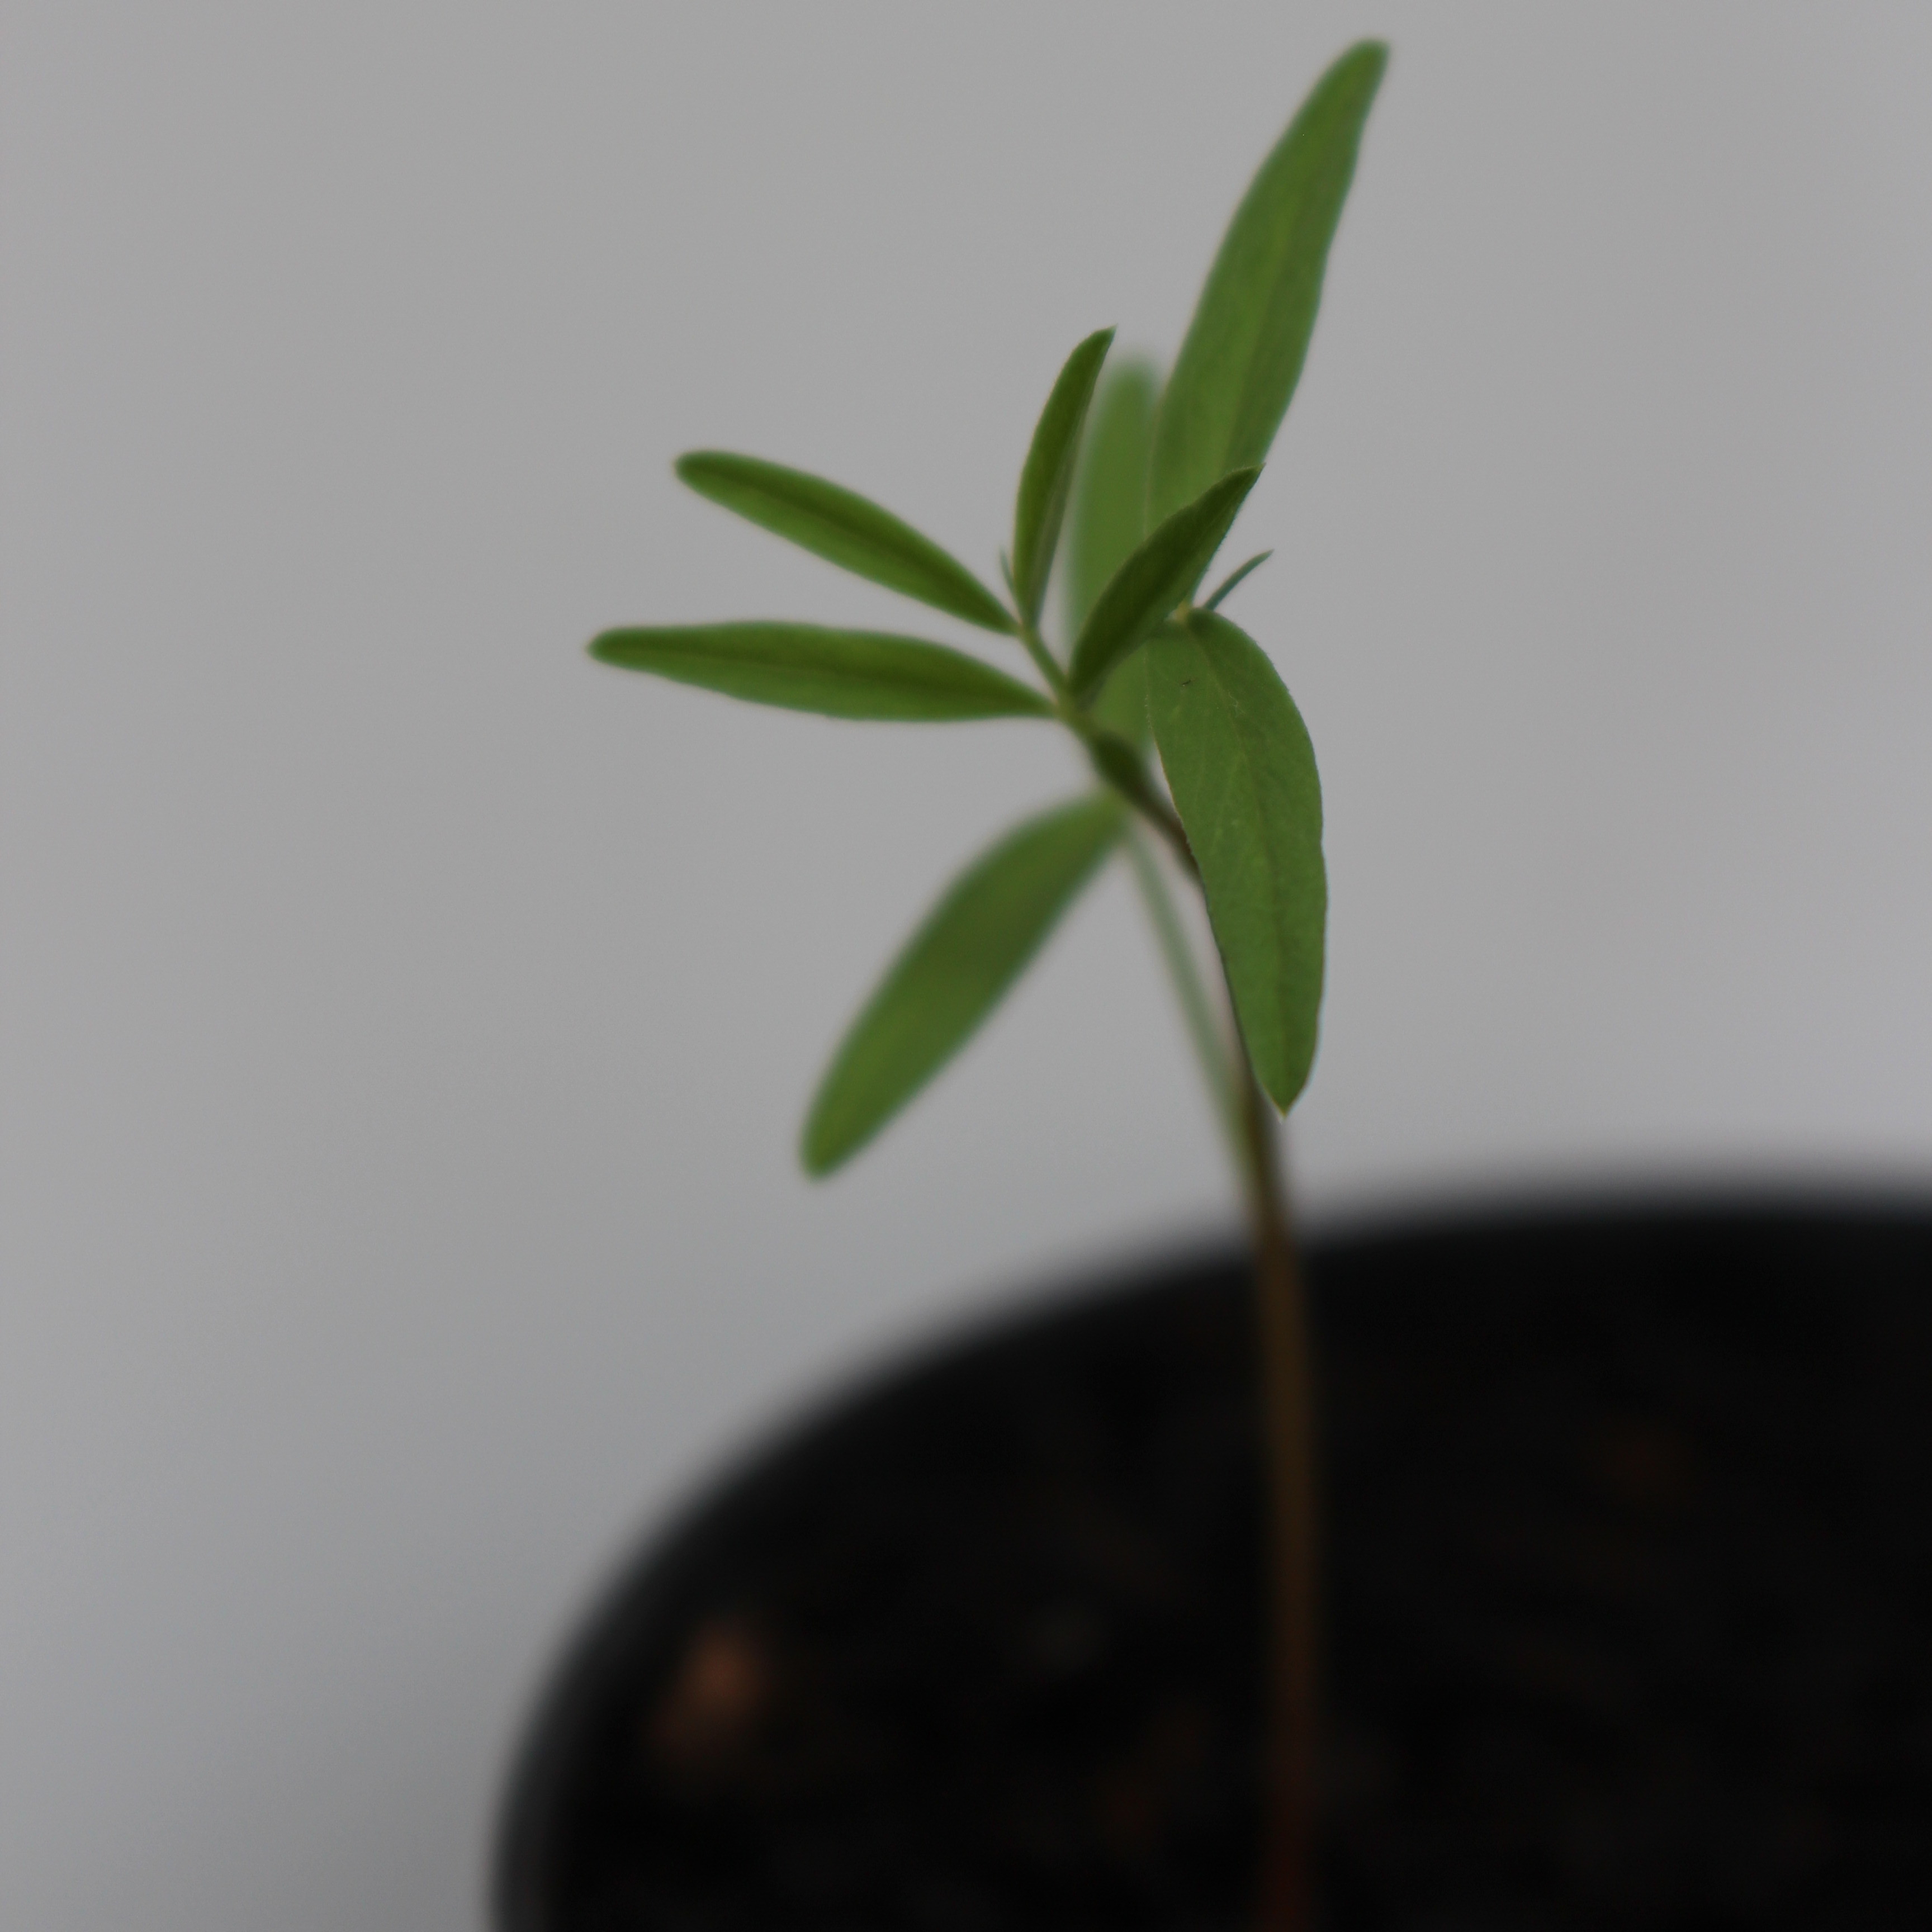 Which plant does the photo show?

Vicia sativa
